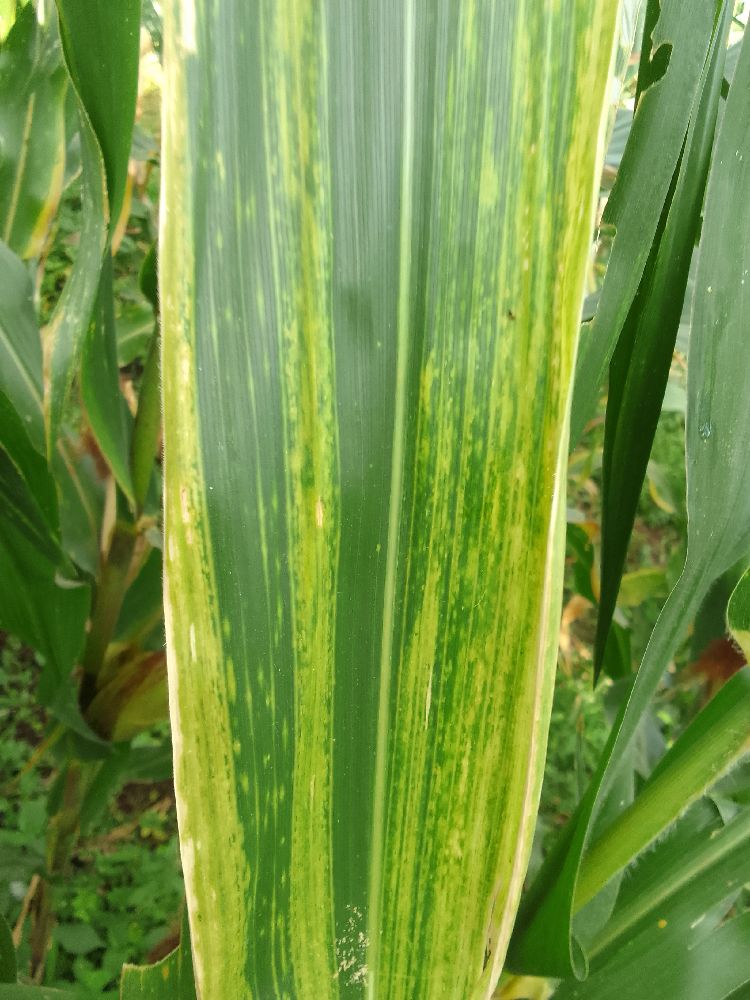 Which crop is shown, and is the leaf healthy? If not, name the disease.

maize, maize lethal necrosis
